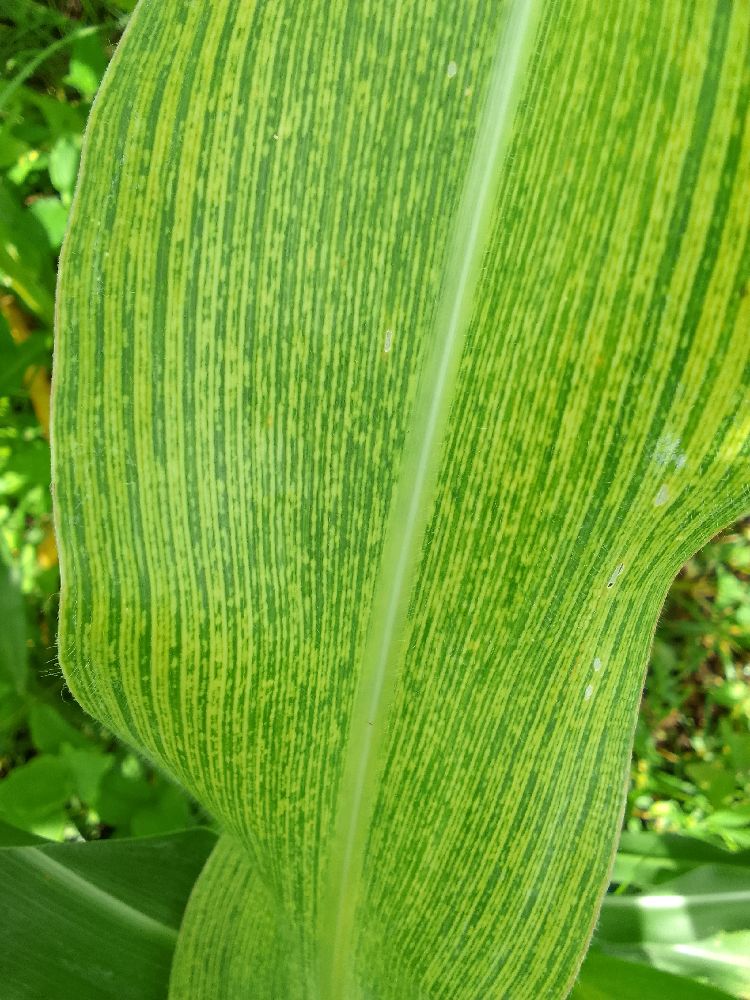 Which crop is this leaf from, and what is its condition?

maize, maize streak virus
